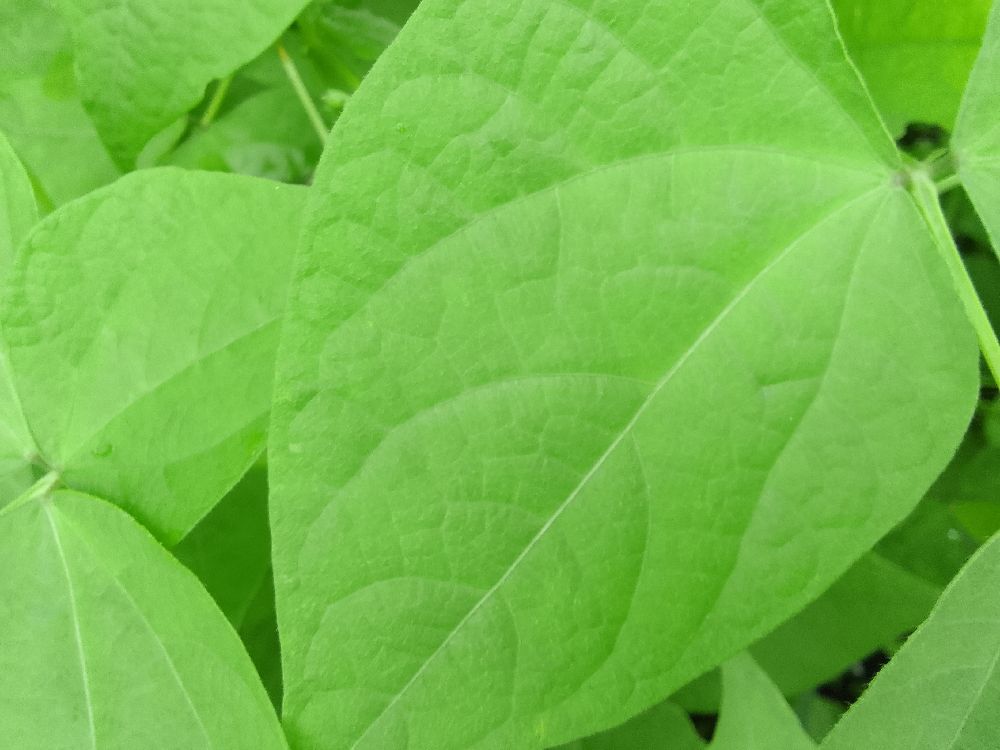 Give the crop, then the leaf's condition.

common bean, healthy
